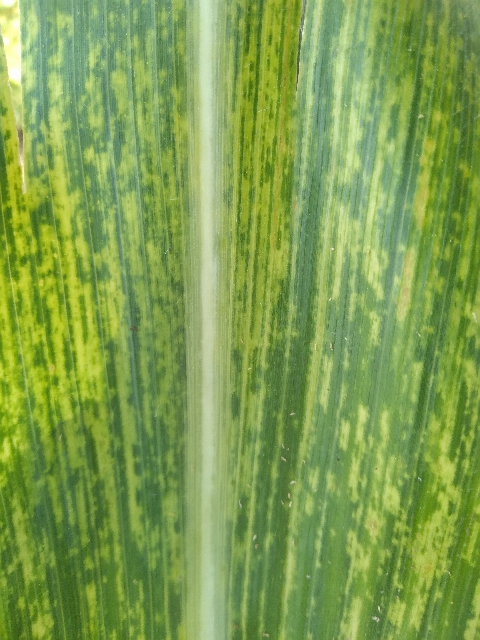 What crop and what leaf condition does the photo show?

maize, maize lethal necrosis
